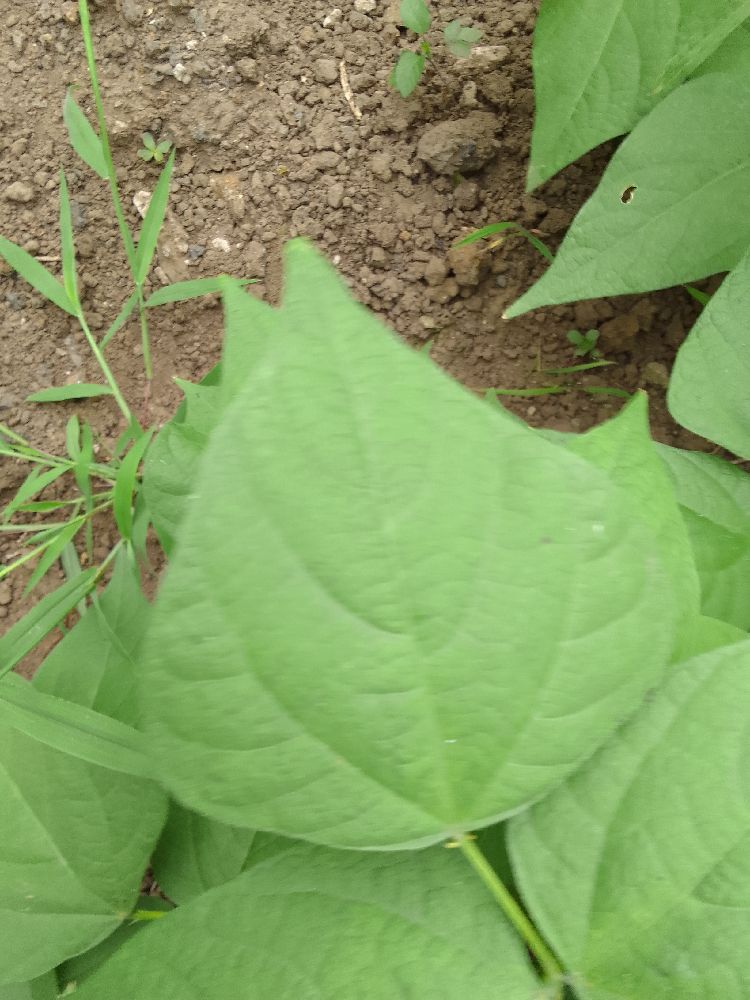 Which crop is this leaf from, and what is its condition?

common bean, healthy
